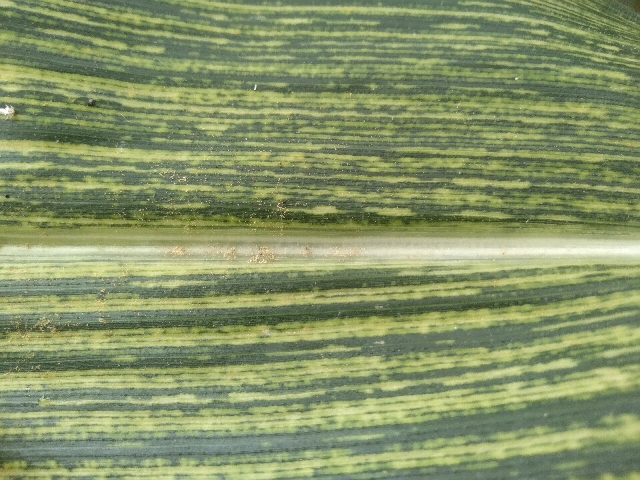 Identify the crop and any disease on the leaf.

maize, maize streak virus
